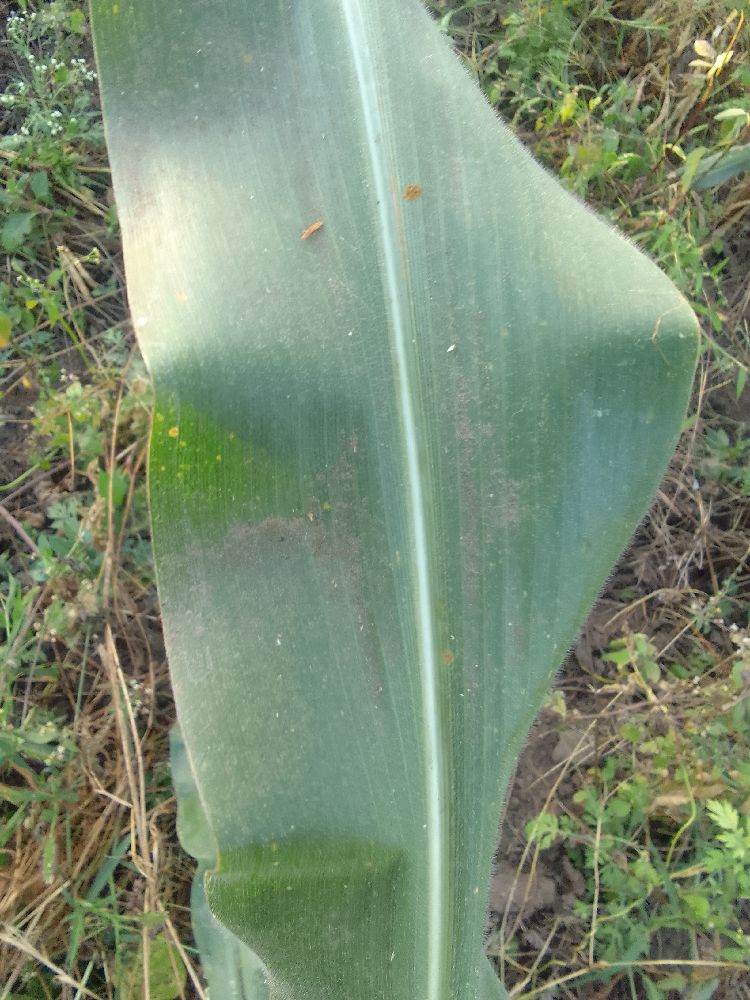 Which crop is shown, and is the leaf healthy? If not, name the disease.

maize, healthy
